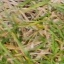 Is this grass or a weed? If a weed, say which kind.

grass
